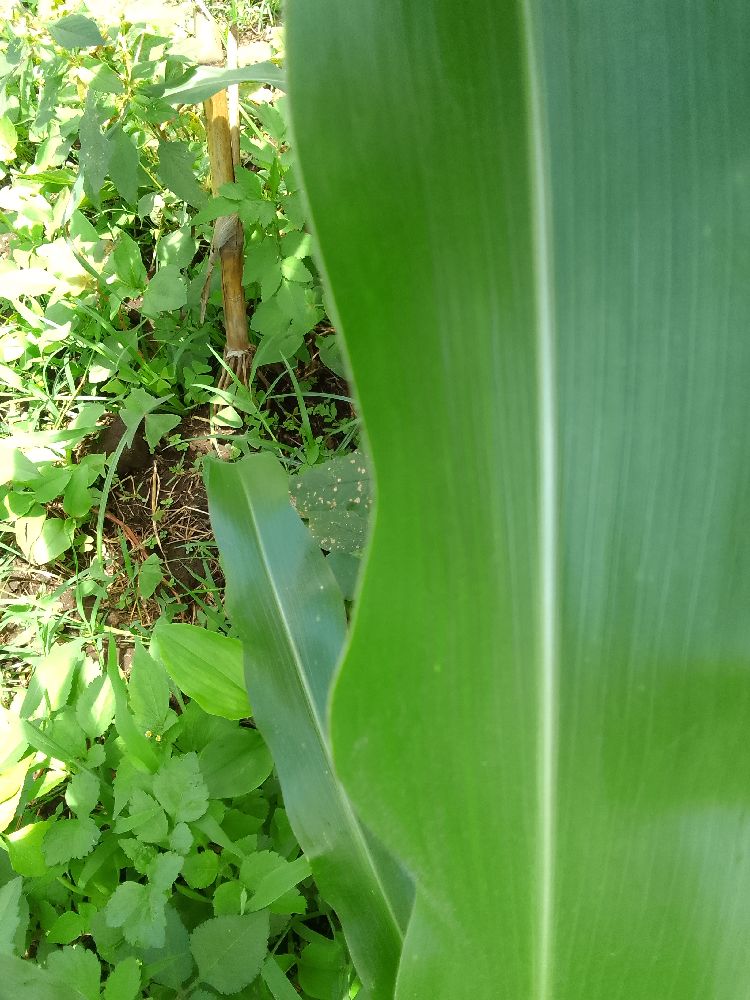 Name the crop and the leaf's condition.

maize, healthy
